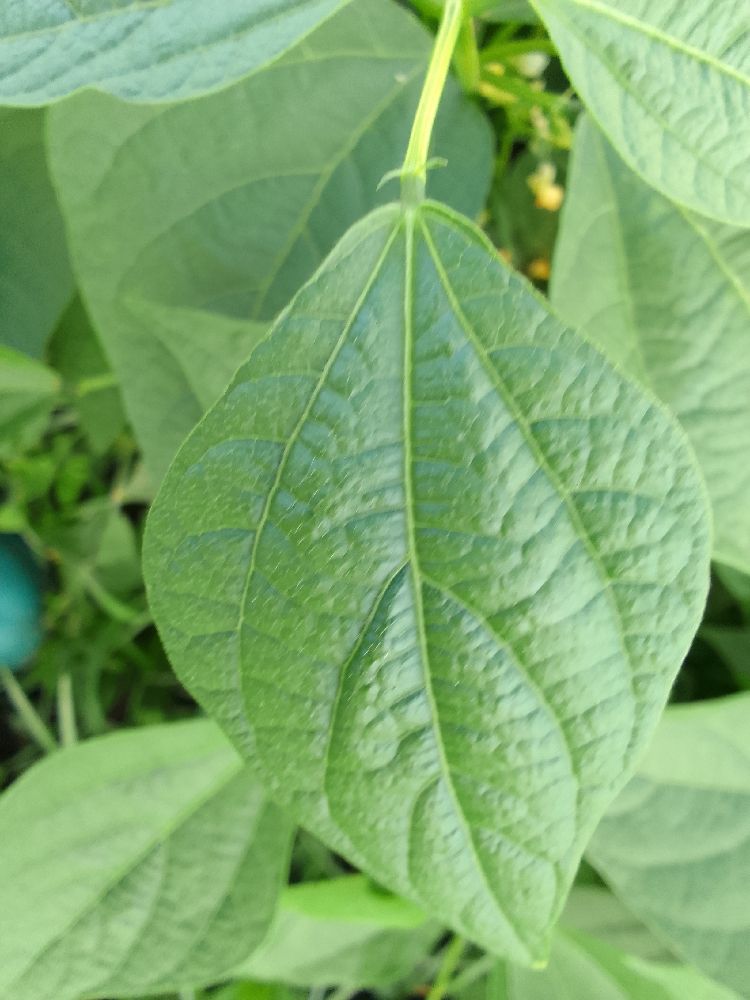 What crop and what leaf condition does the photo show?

common bean, healthy
